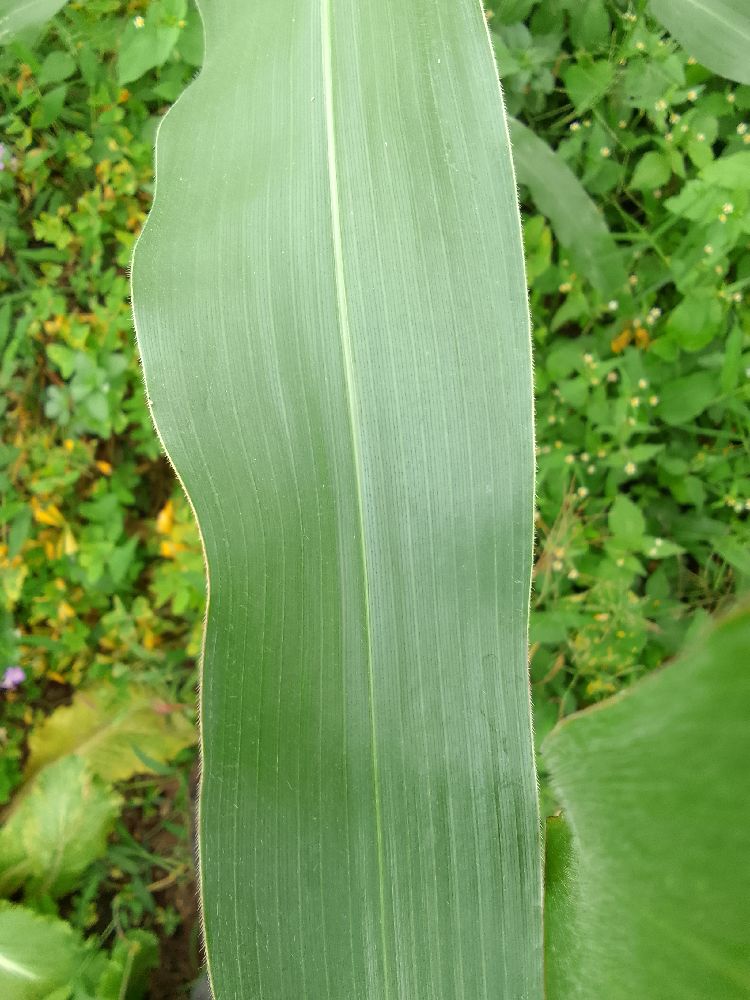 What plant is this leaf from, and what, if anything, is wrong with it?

maize, healthy
